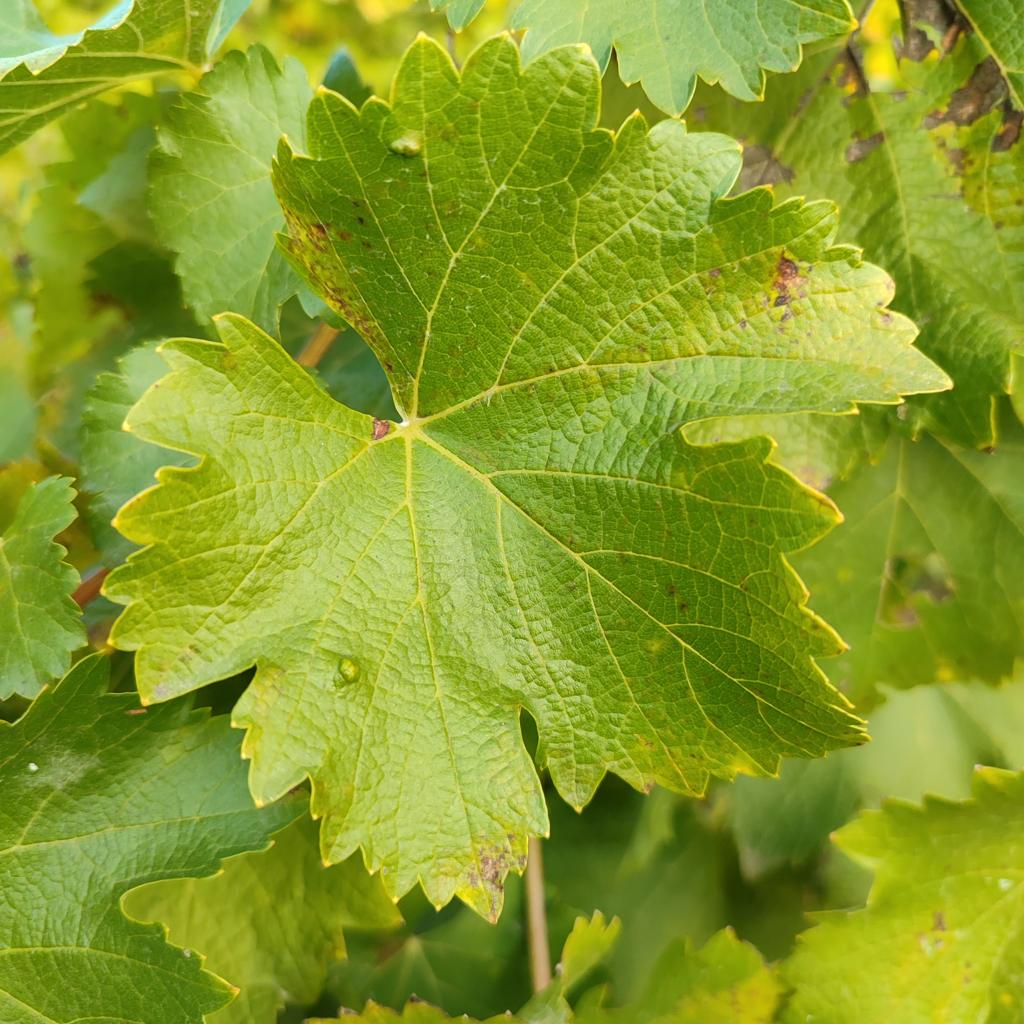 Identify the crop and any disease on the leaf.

grapevine, erineum mite
